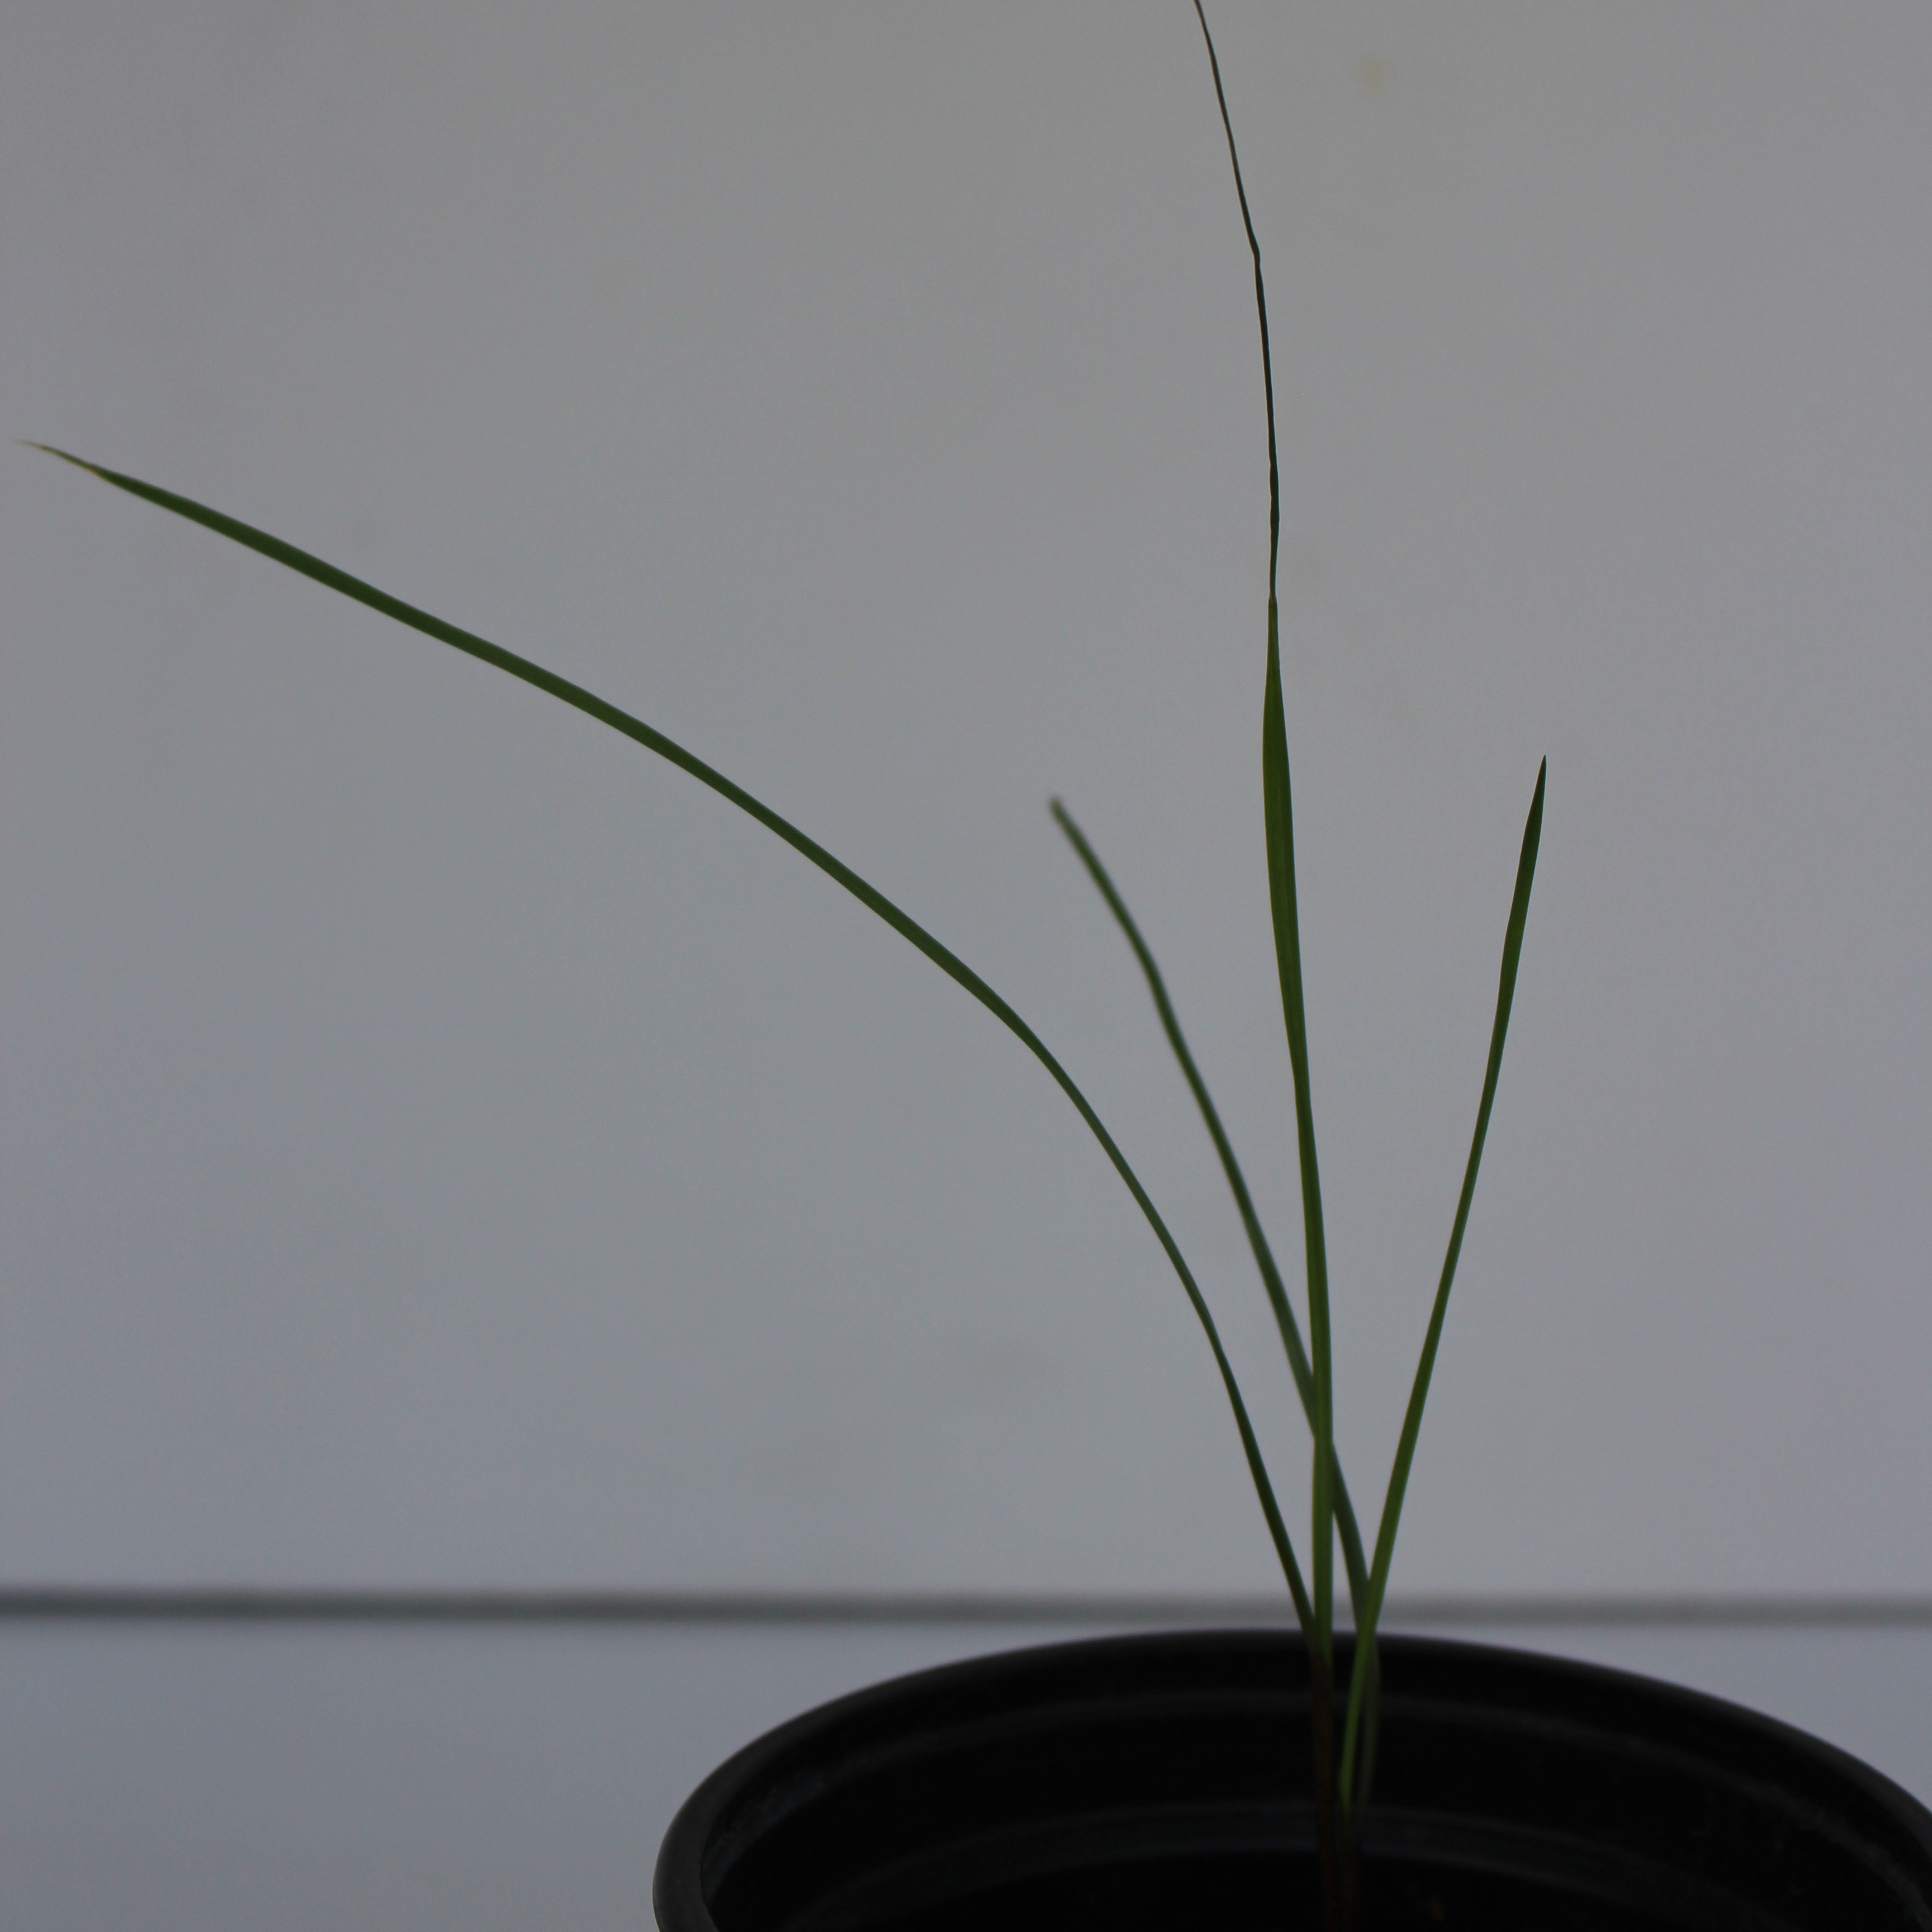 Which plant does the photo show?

Lolium multiflorum
